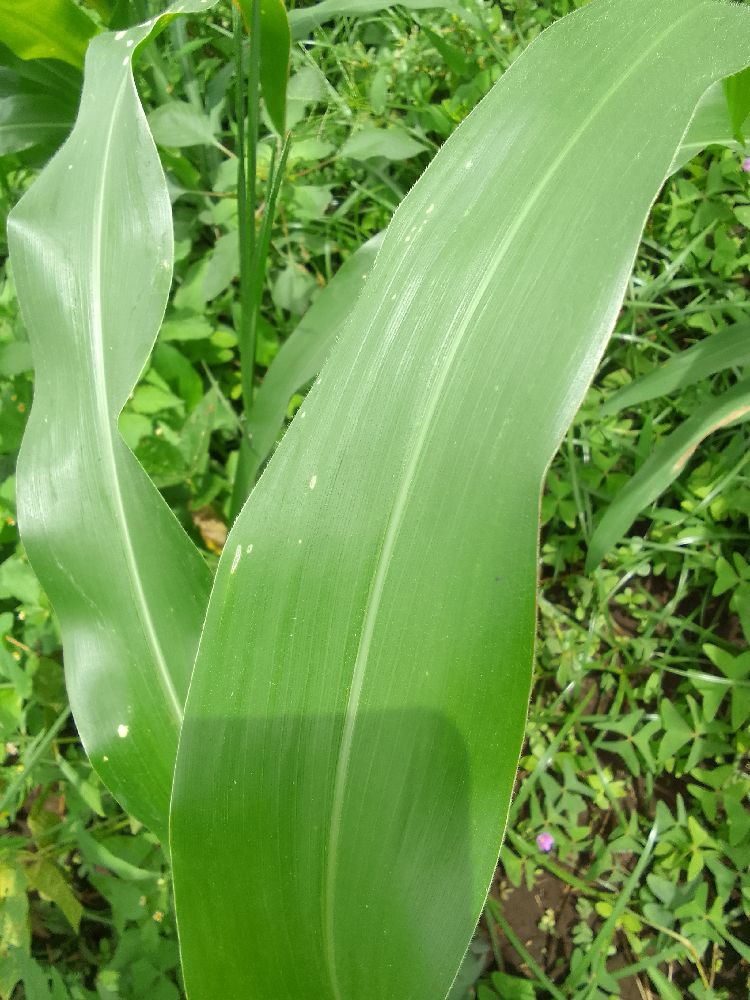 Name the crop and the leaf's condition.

maize, healthy
